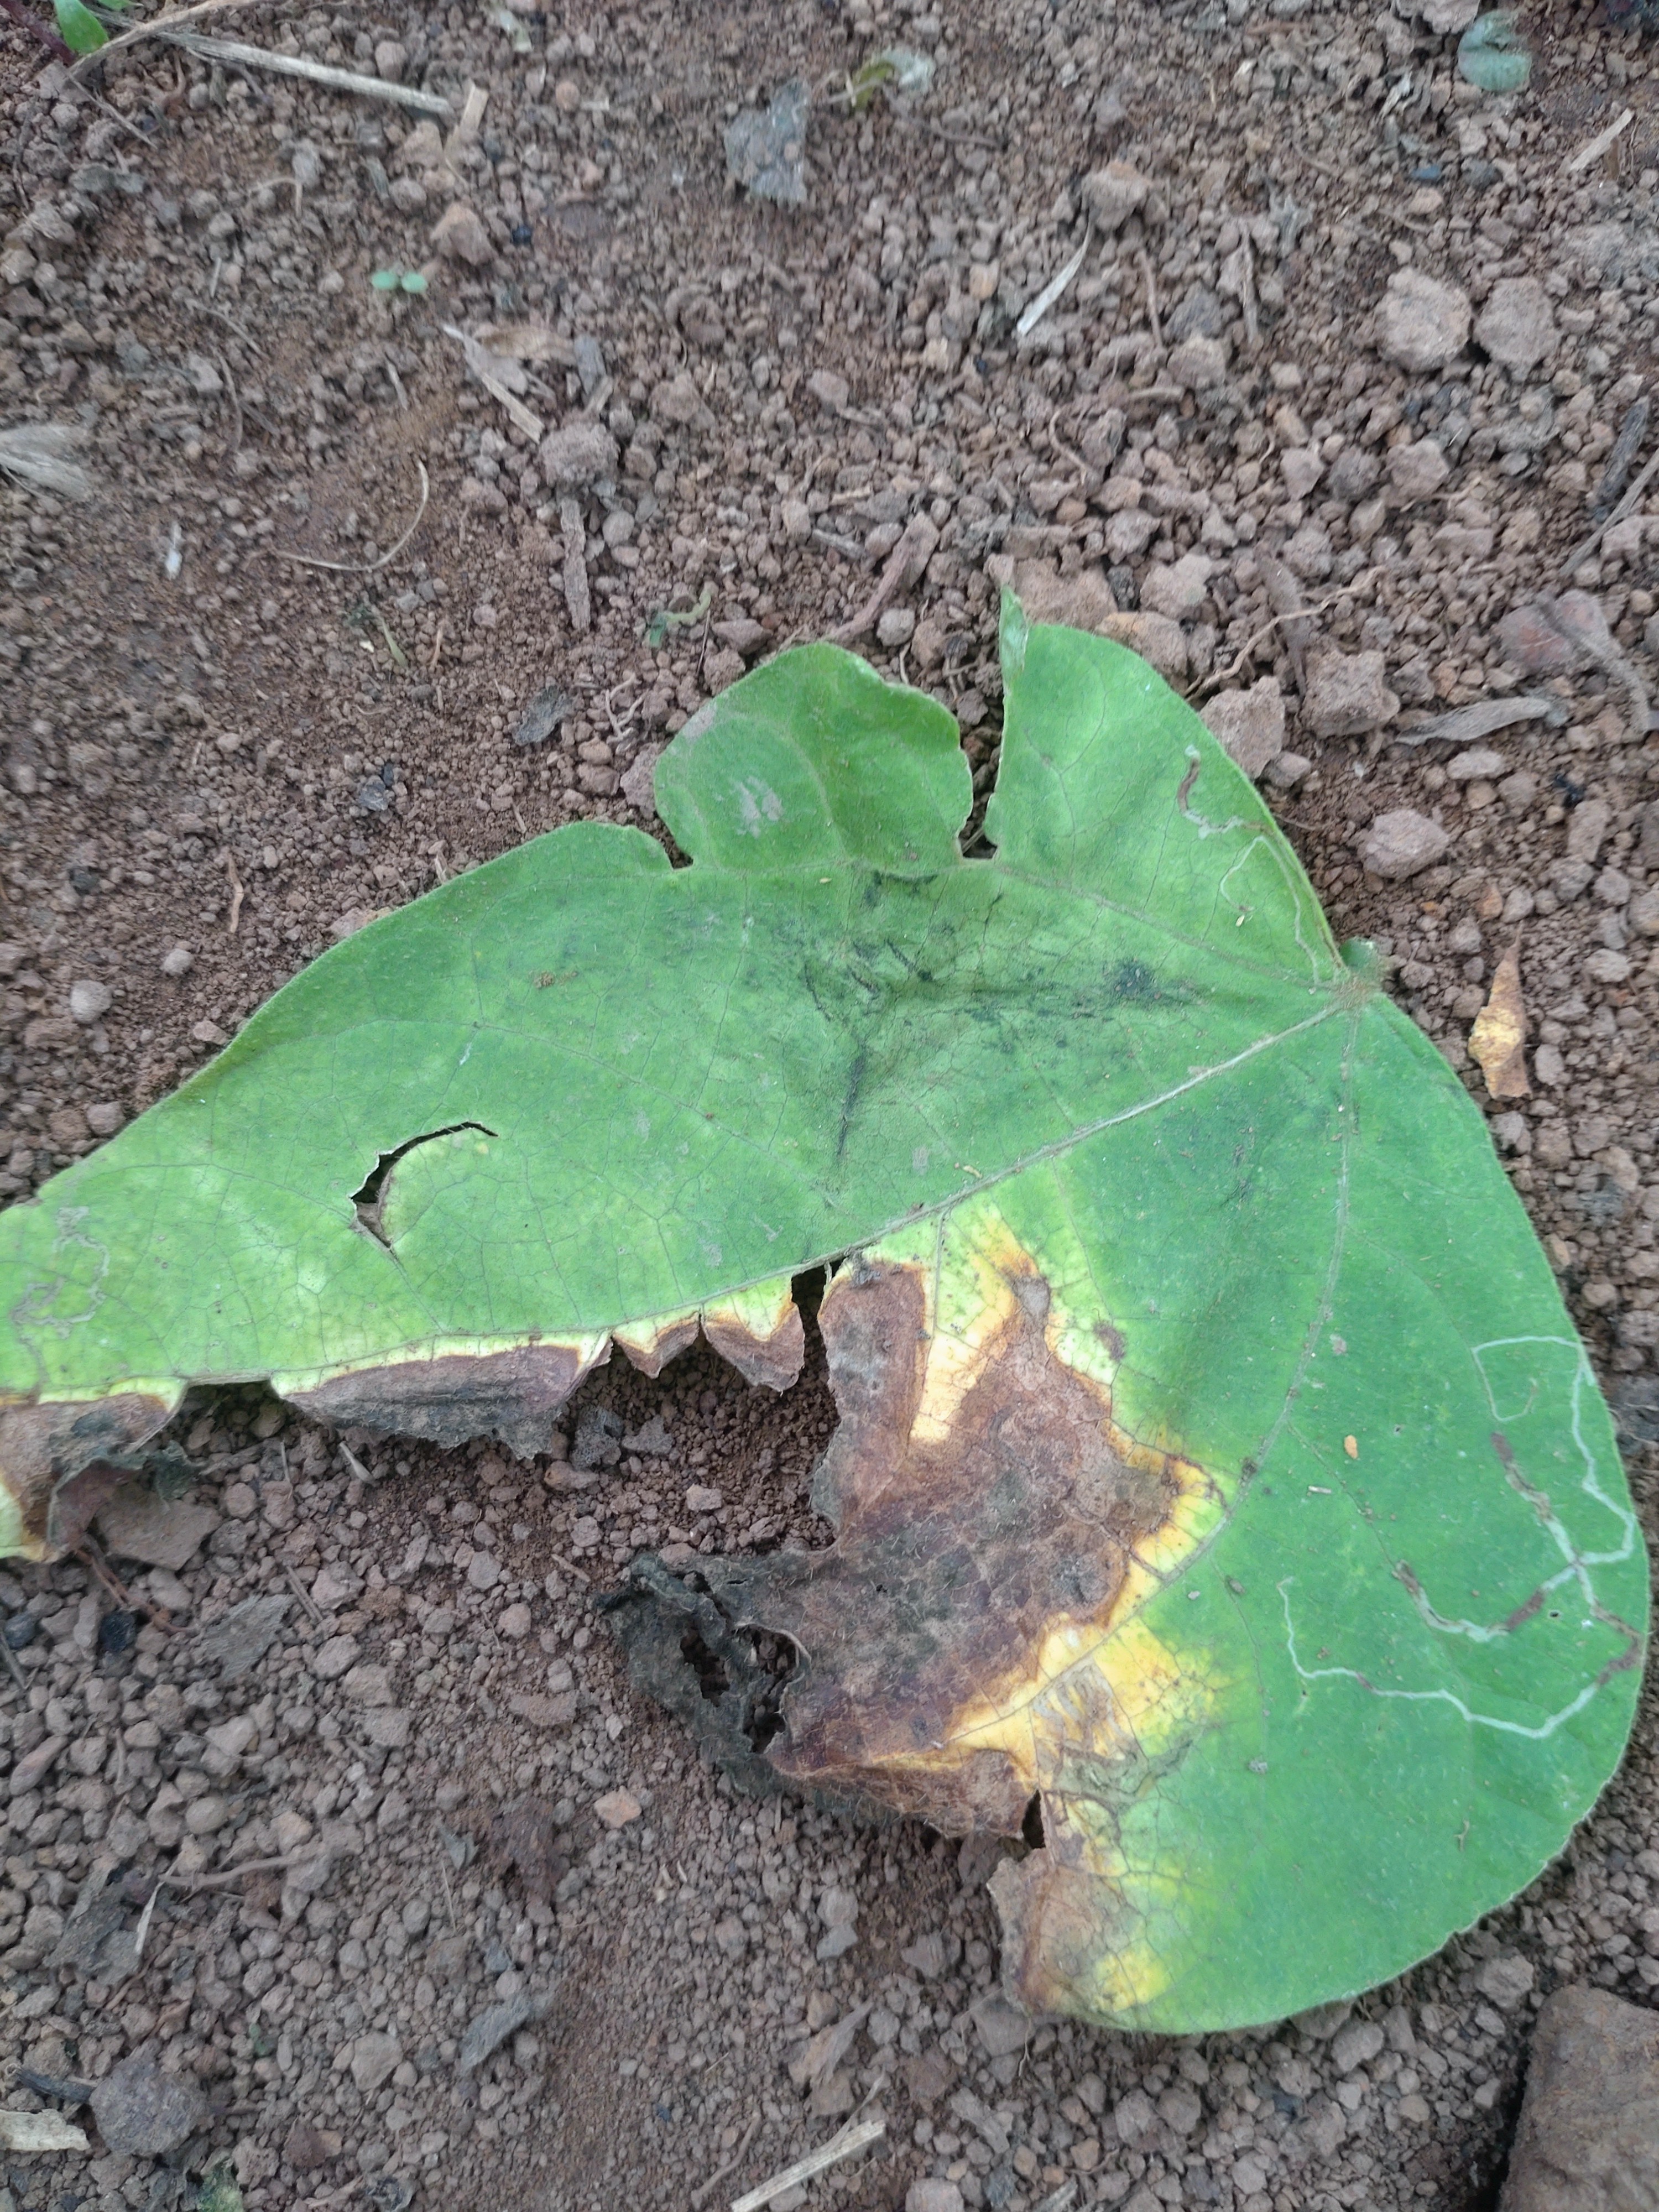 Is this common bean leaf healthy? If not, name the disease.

anthracnose
